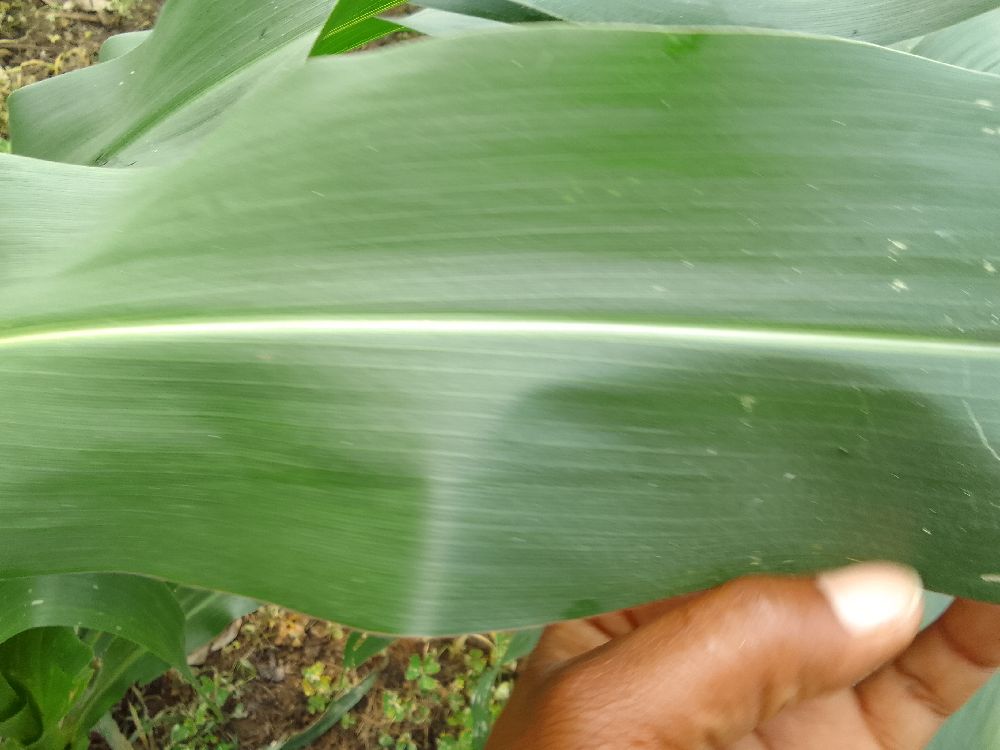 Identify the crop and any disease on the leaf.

maize, healthy
